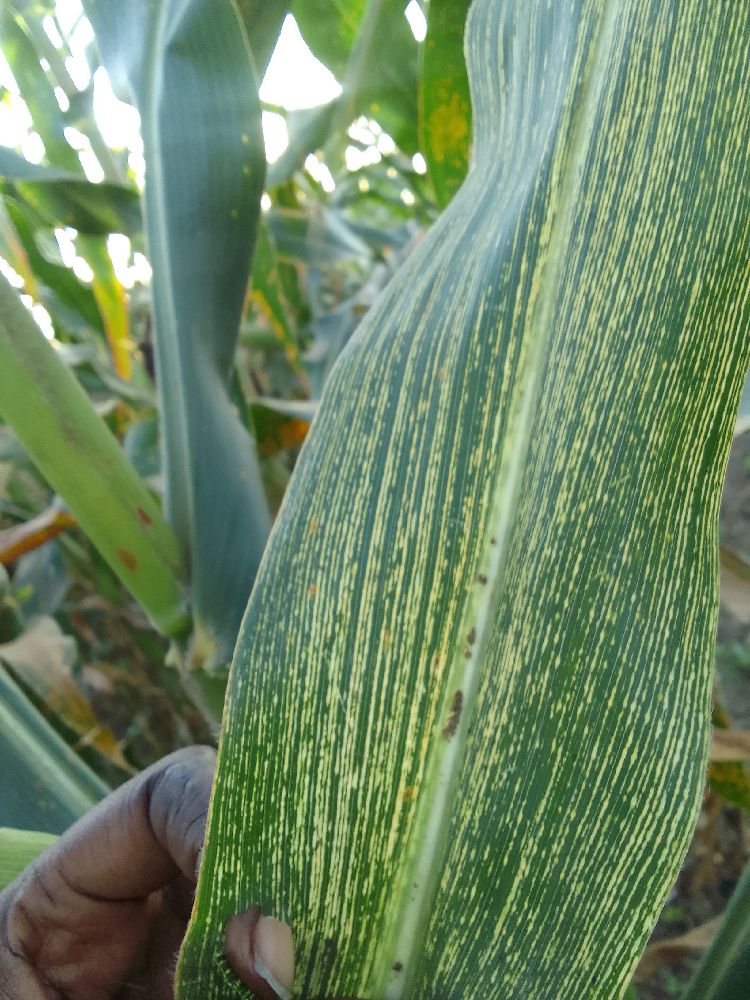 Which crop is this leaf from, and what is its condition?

maize, maize streak virus
